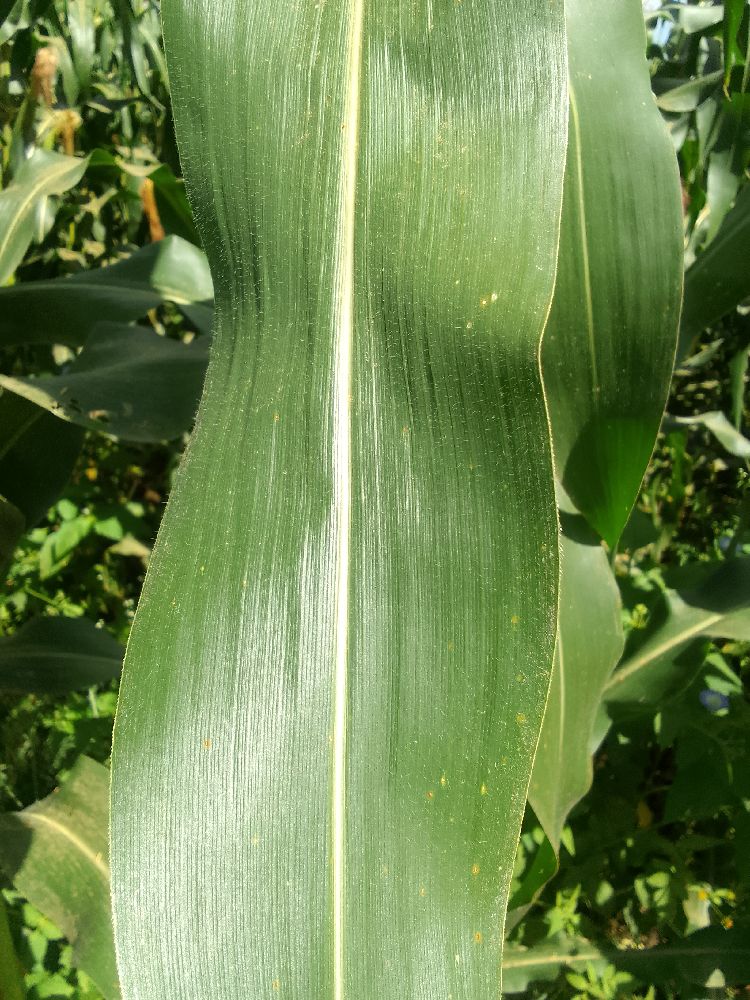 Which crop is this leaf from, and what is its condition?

maize, healthy
